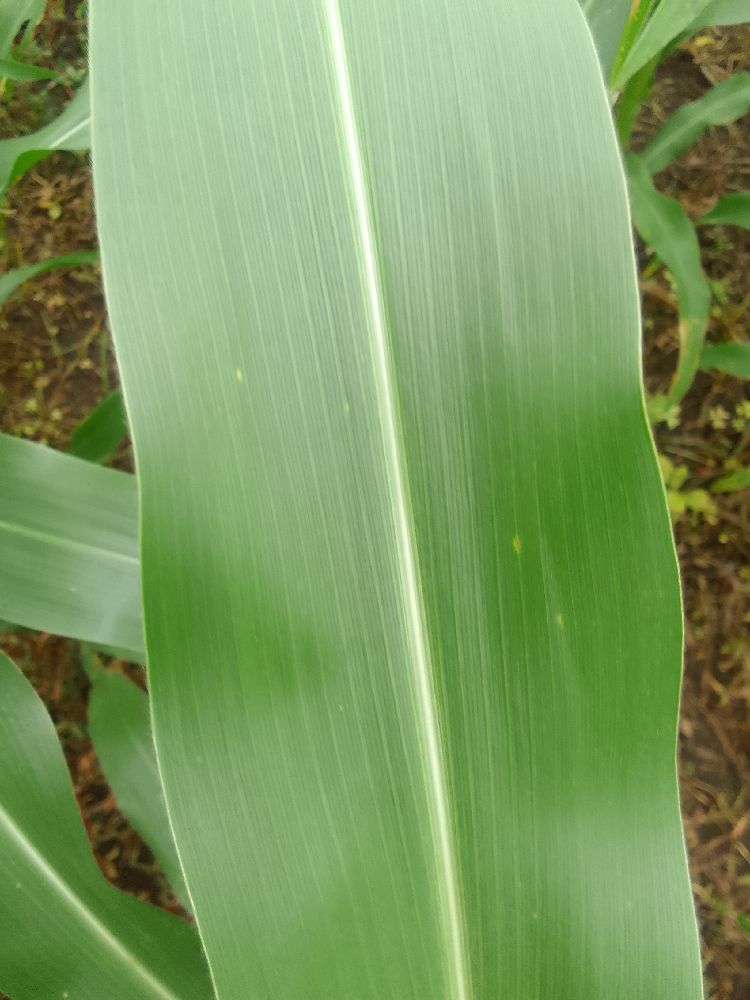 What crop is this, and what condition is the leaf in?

maize, healthy
